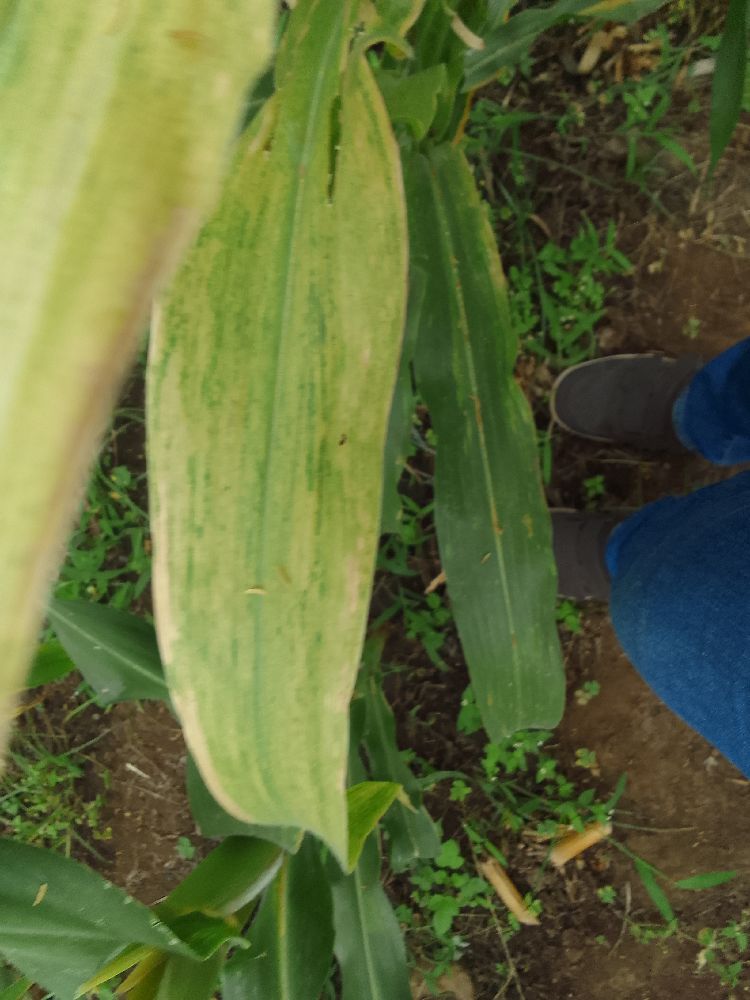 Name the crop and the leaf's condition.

maize, maize lethal necrosis
